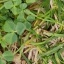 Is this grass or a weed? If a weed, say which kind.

unstructured weed
